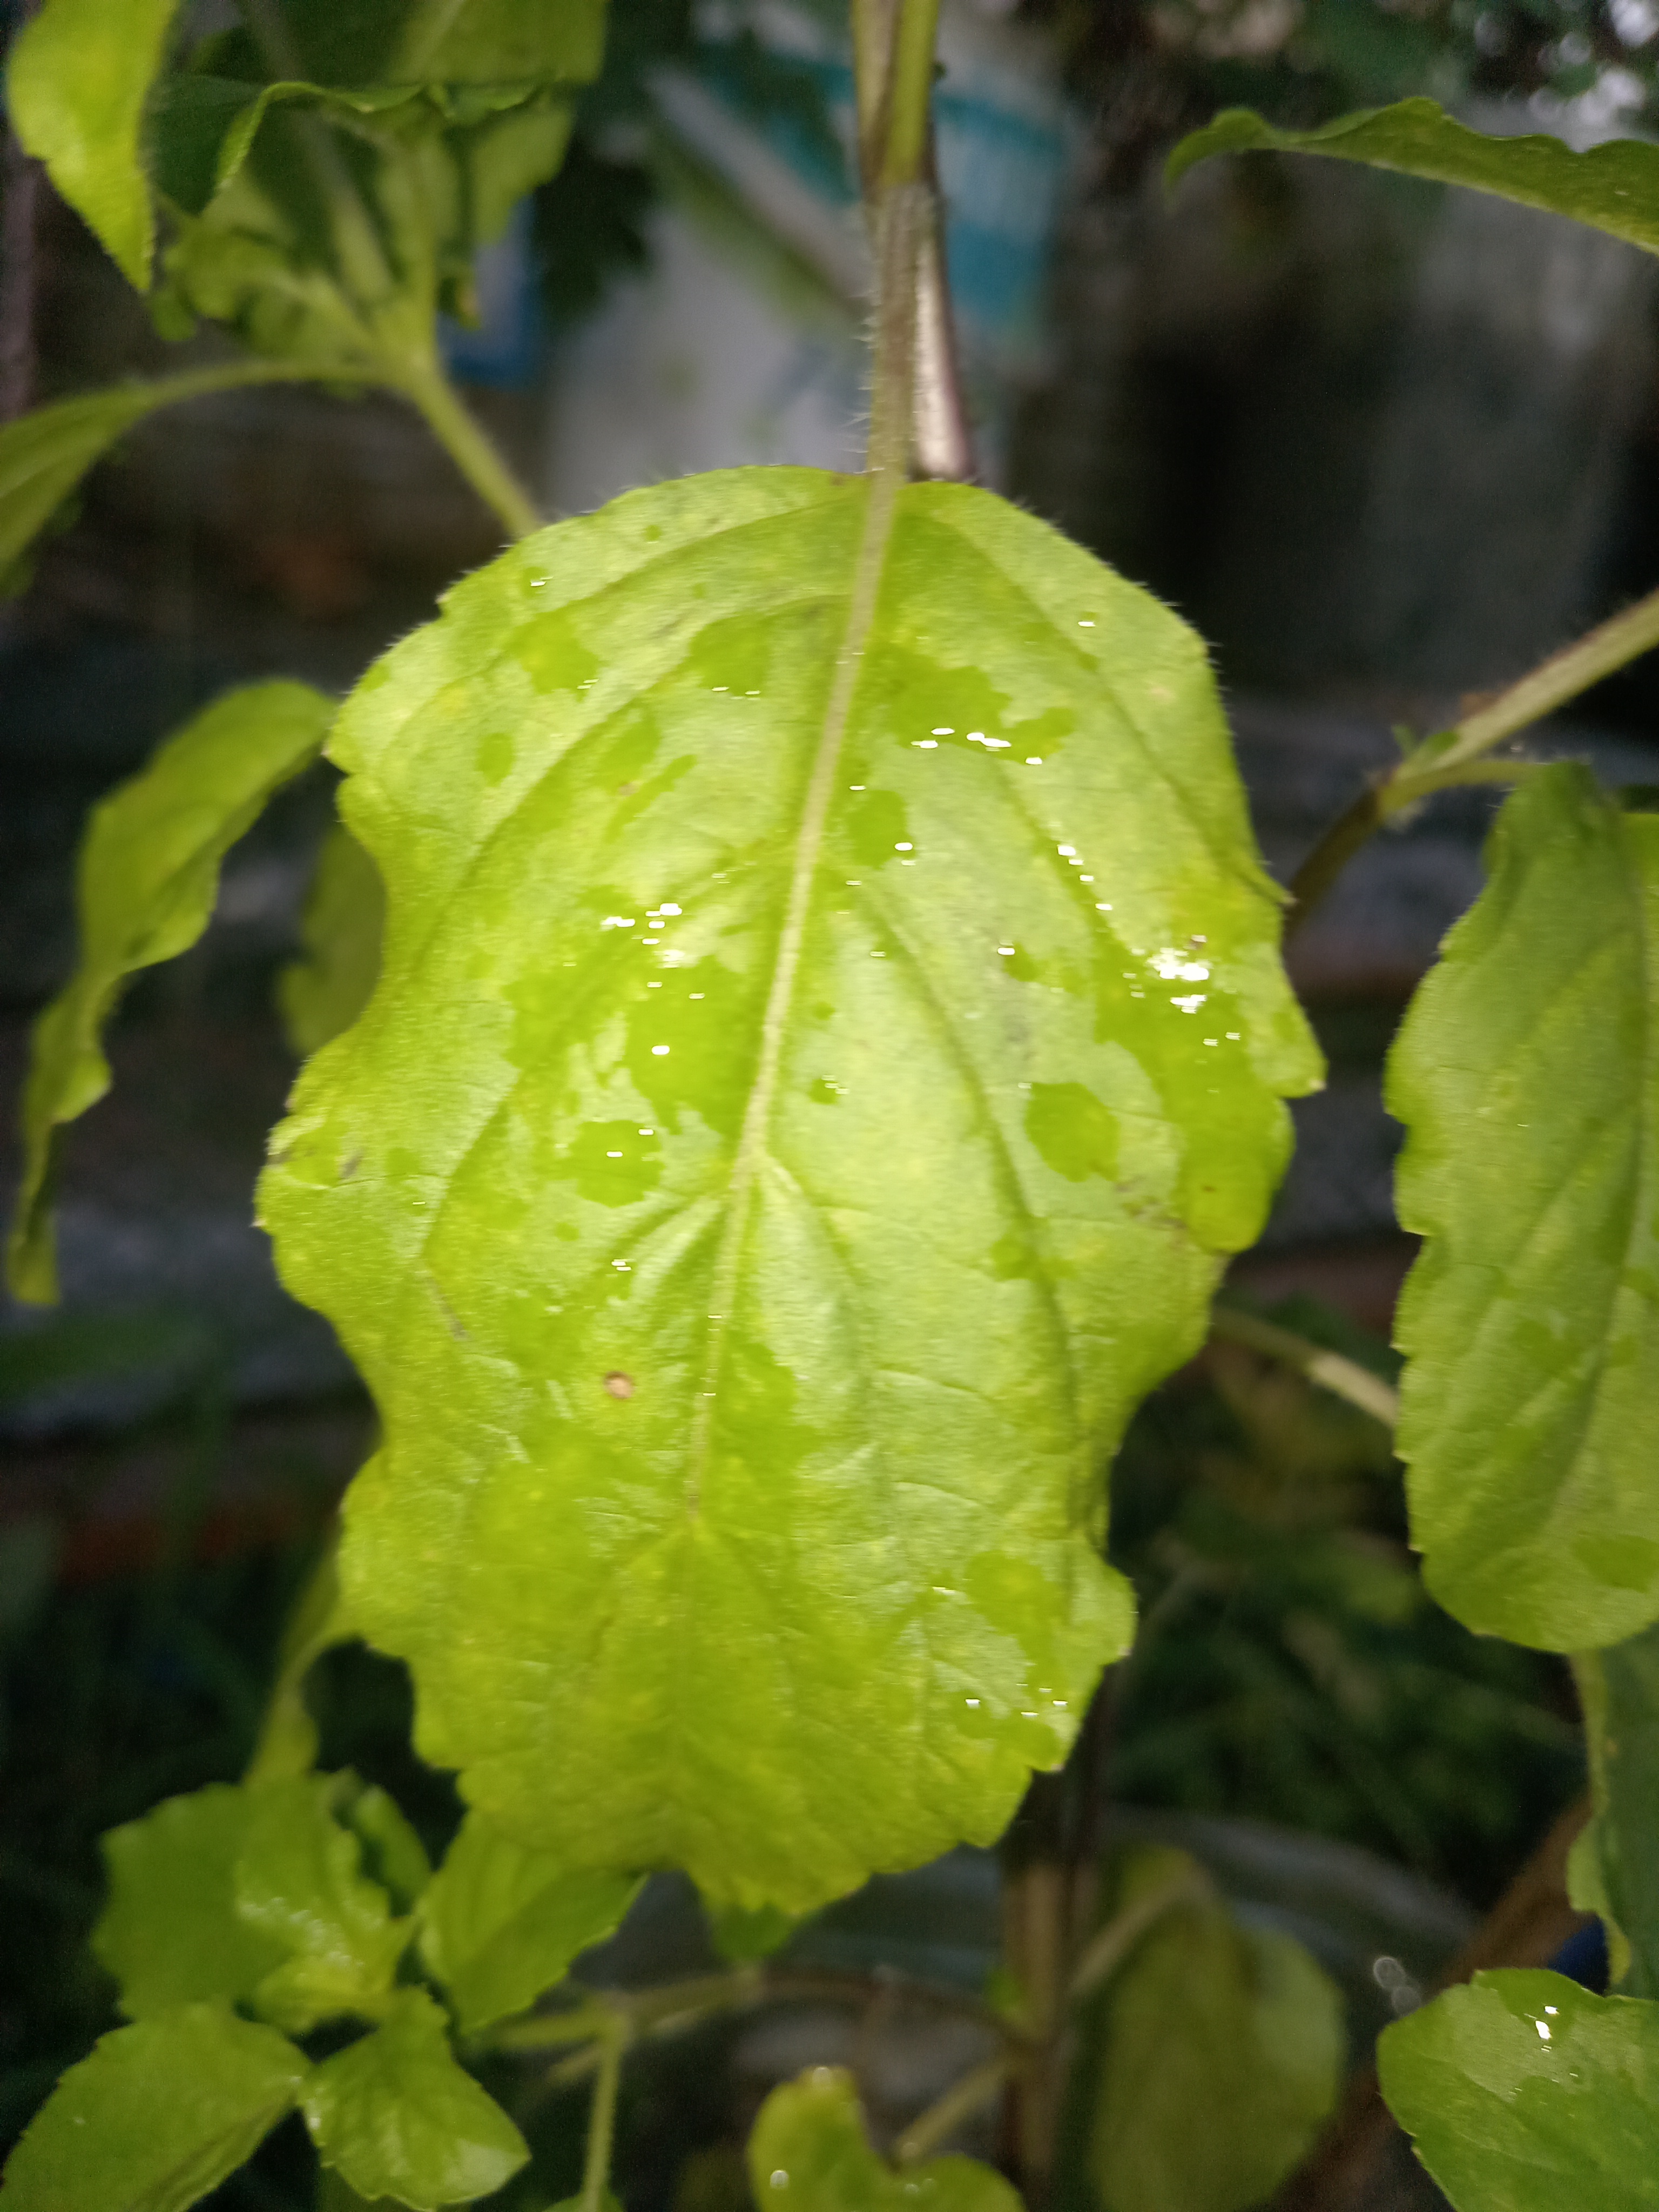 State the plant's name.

tulshi
